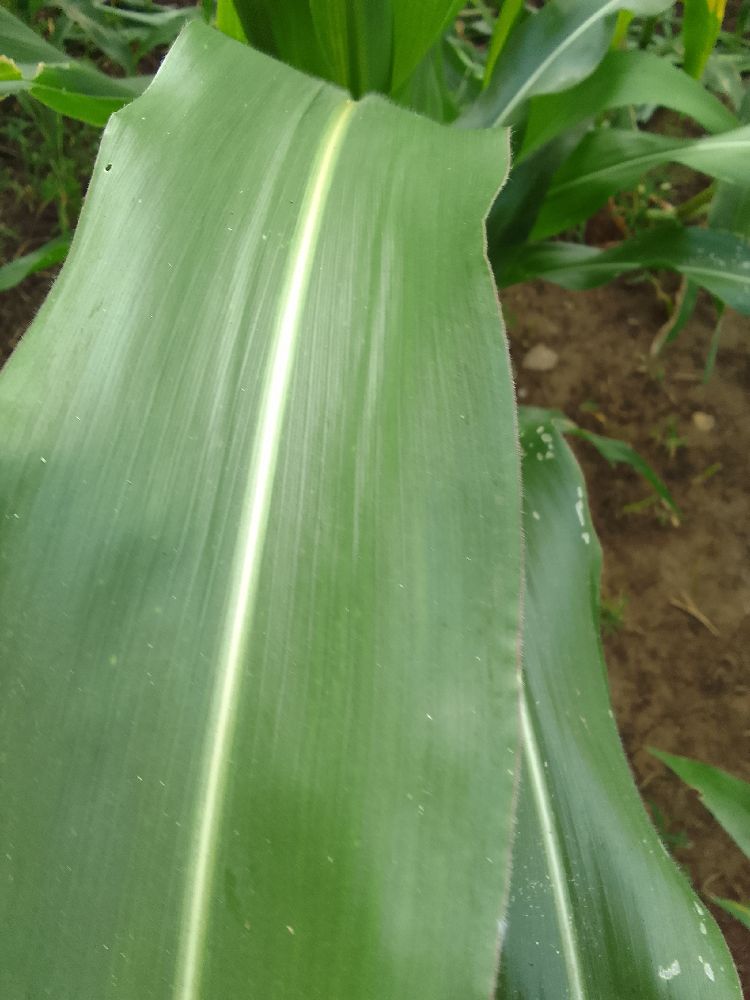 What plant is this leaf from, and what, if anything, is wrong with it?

maize, healthy
